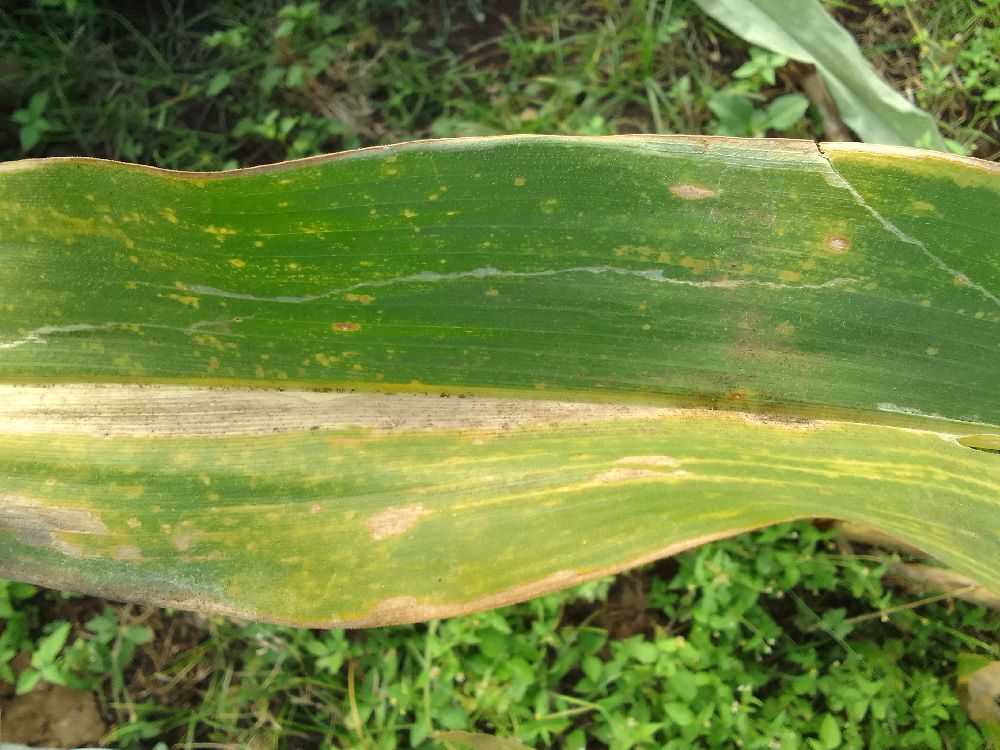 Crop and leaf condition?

maize, maize lethal necrosis
